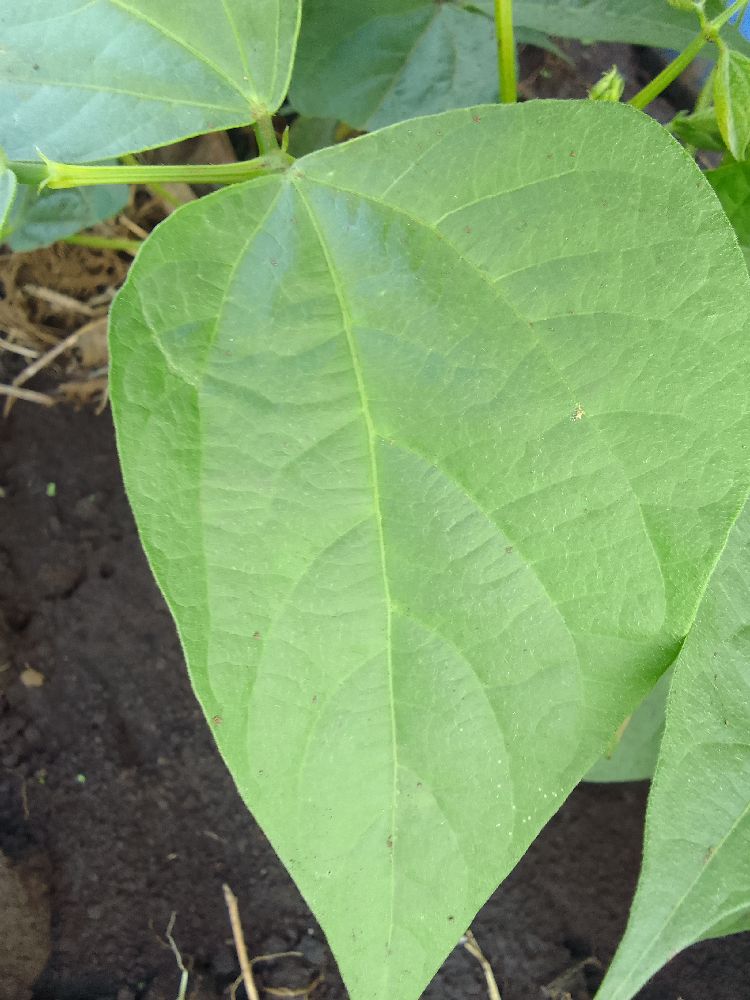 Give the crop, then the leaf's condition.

common bean, healthy
